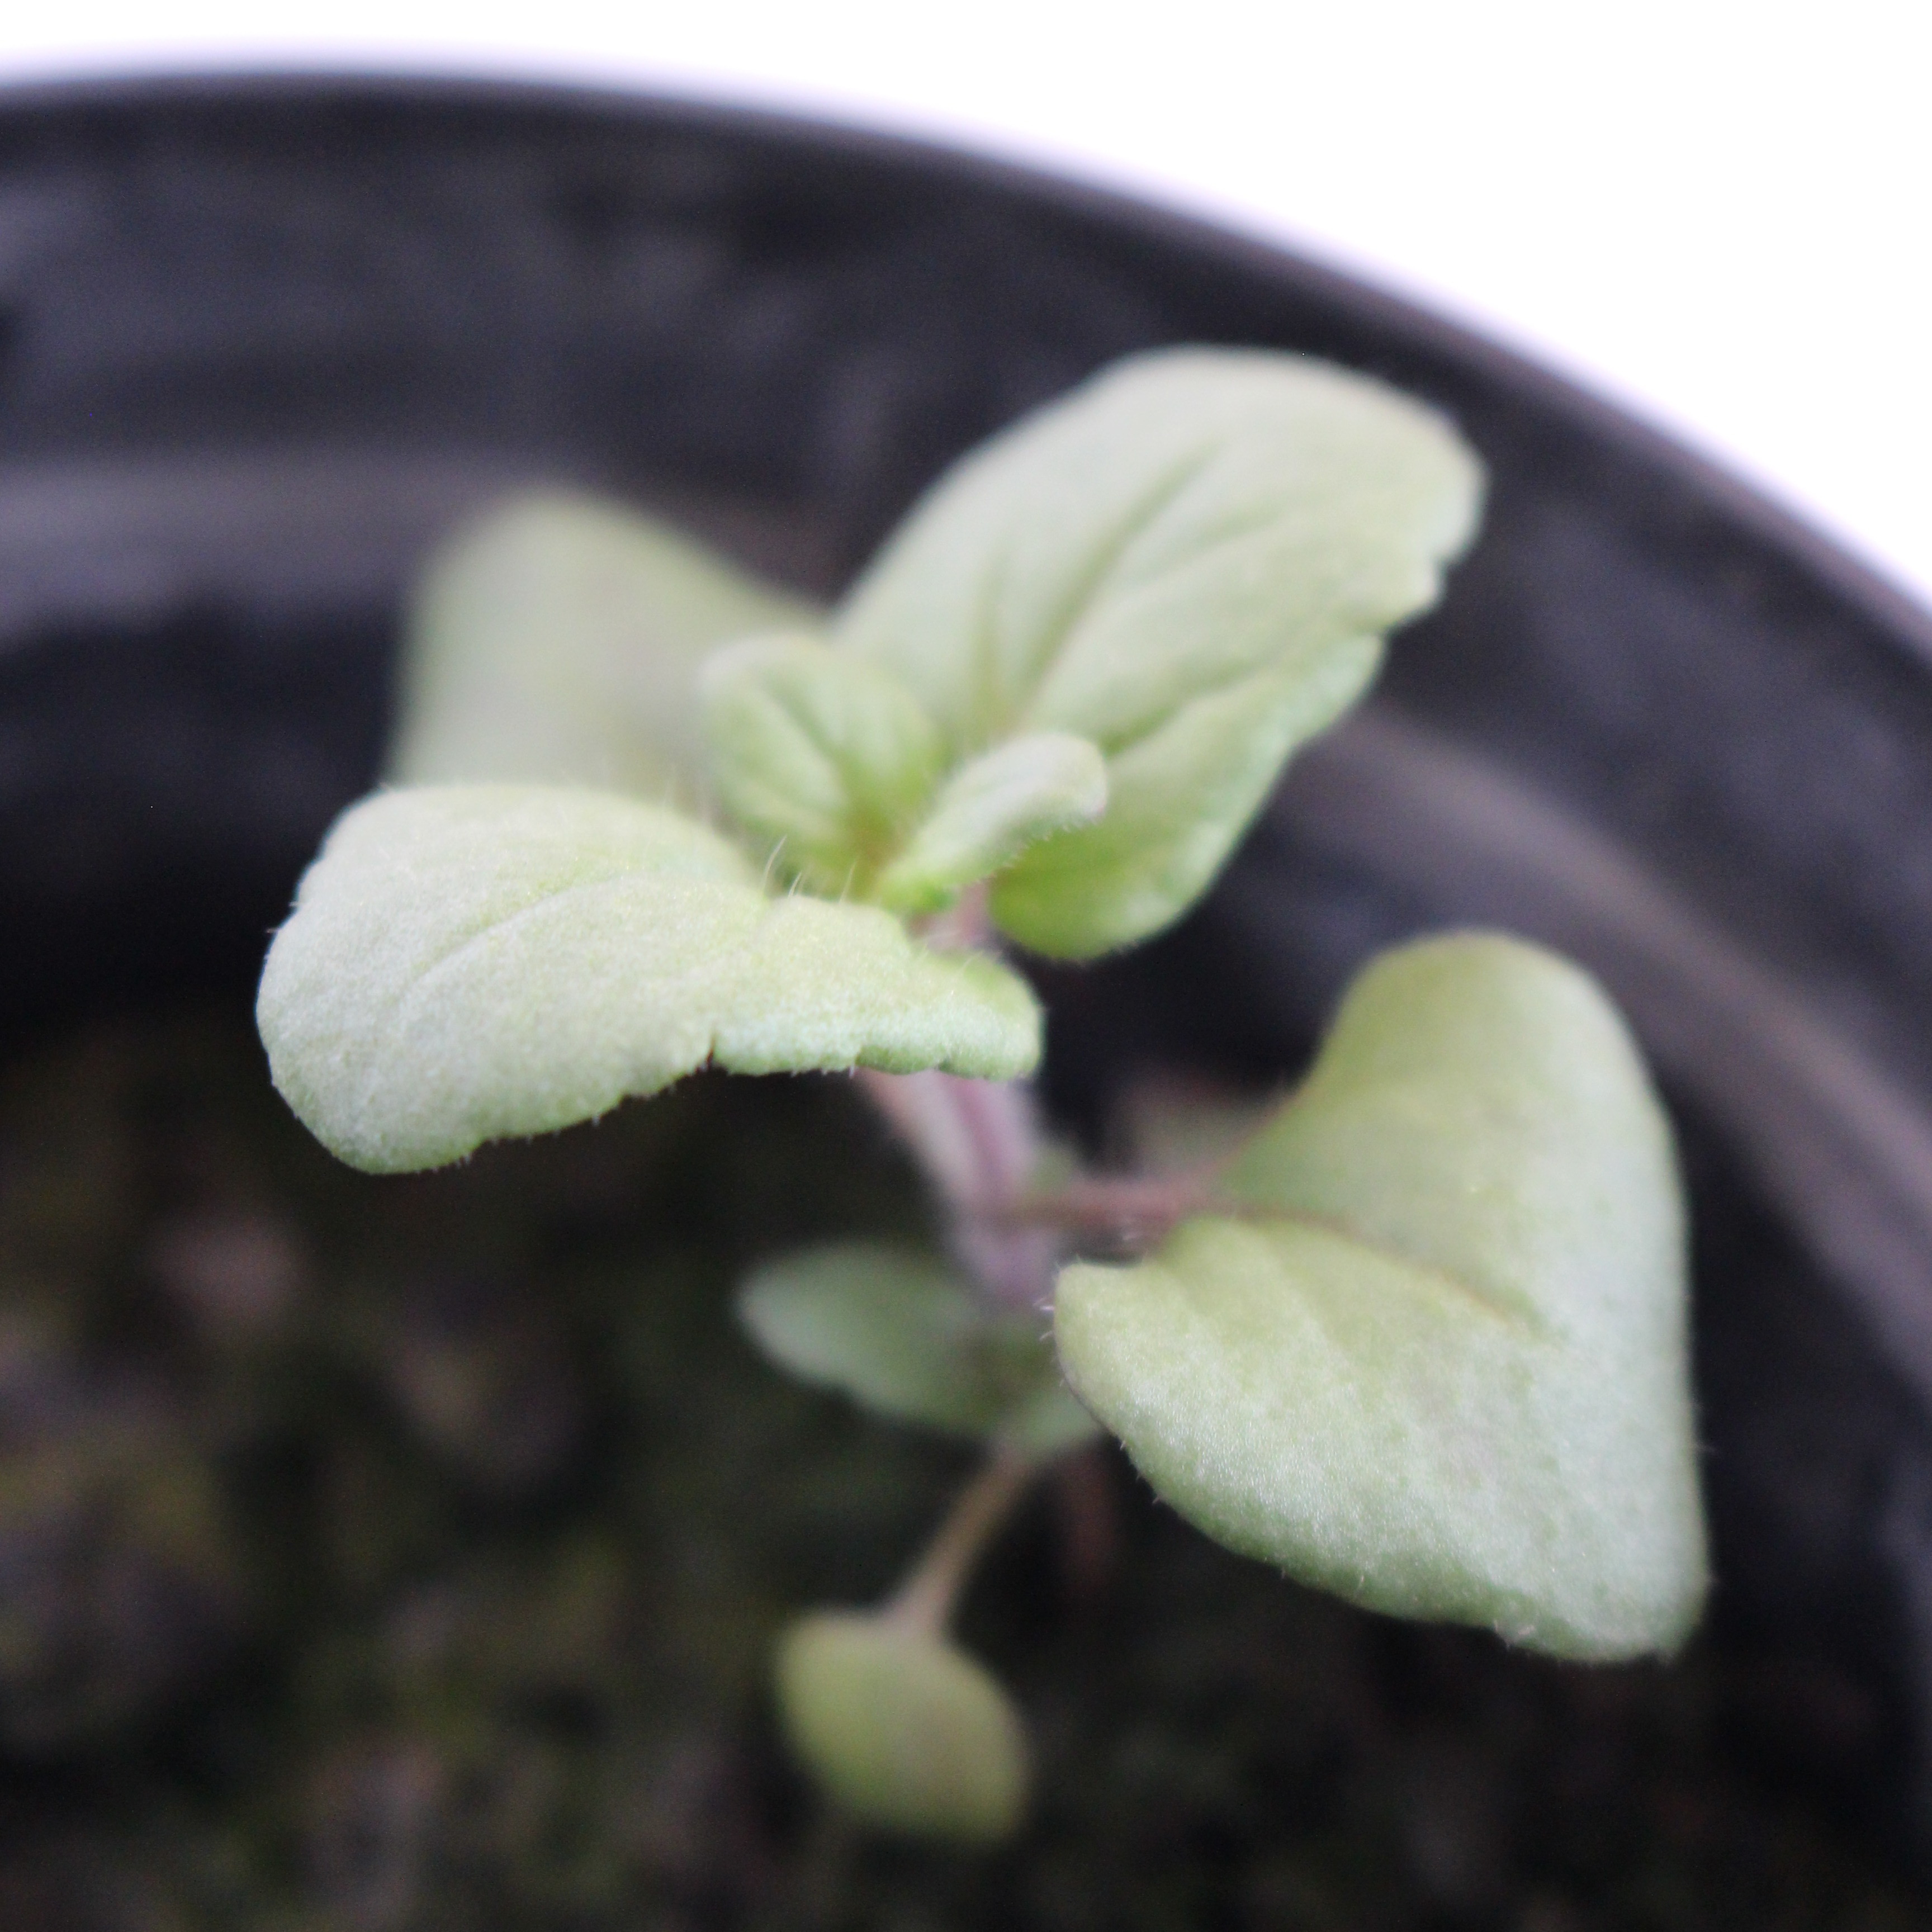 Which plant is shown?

Veronica persica
